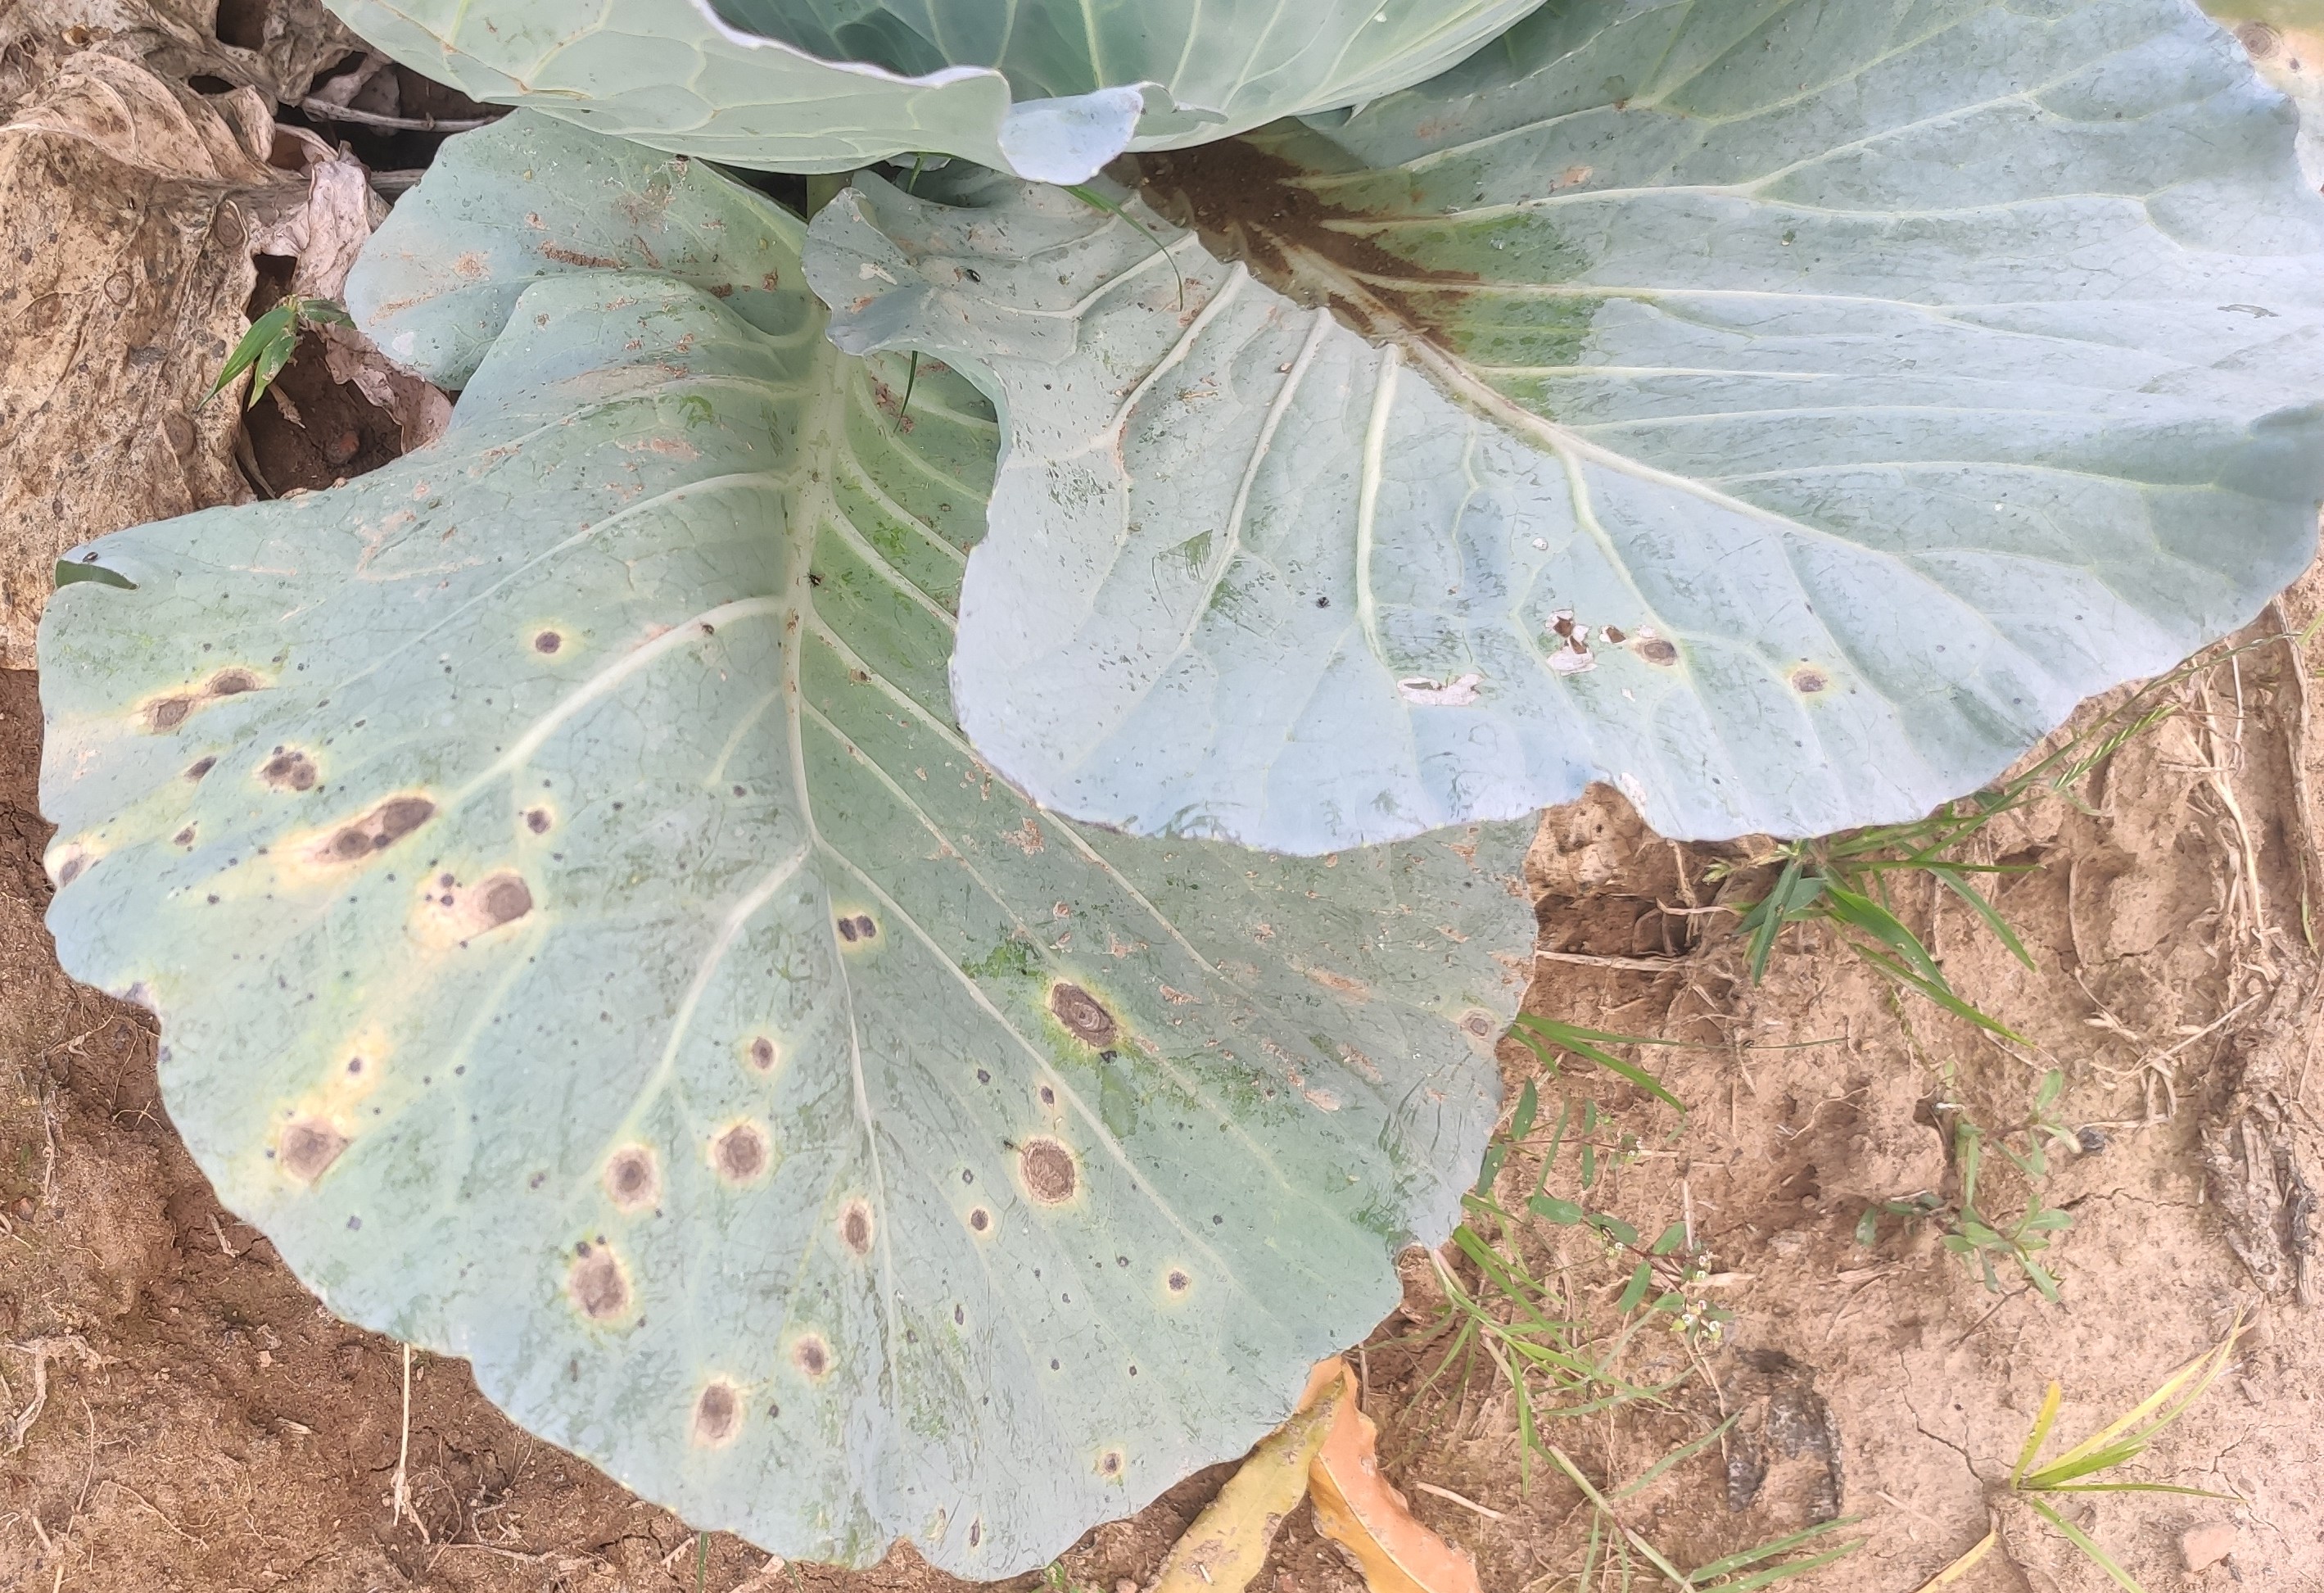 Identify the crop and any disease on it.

cabbage, alternaria
